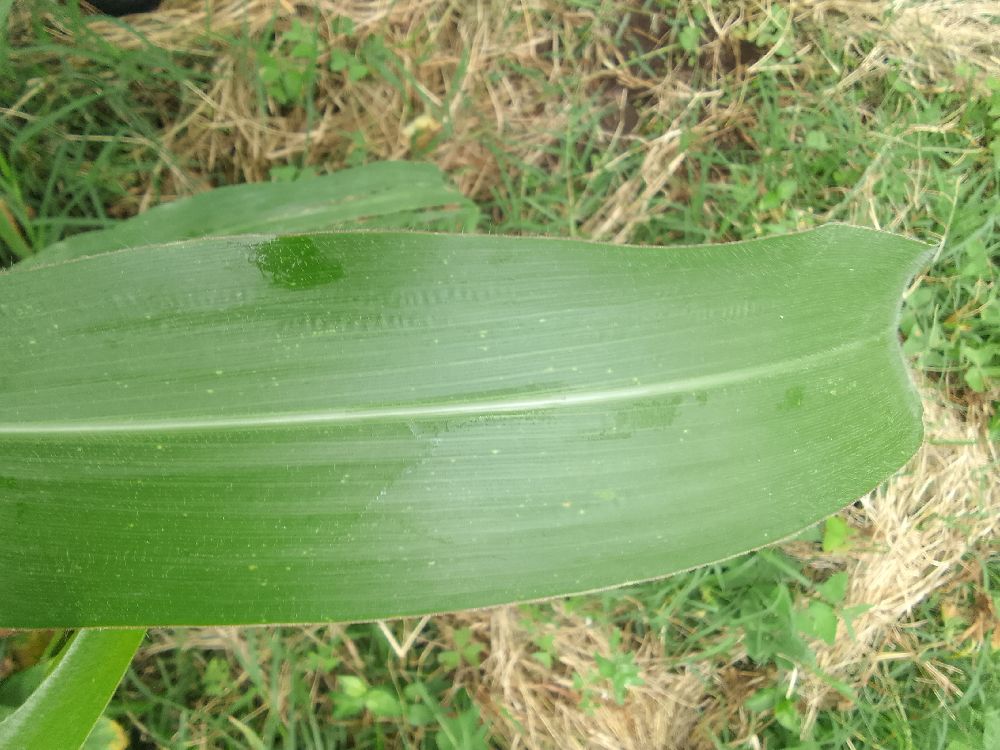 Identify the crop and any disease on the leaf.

maize, healthy
